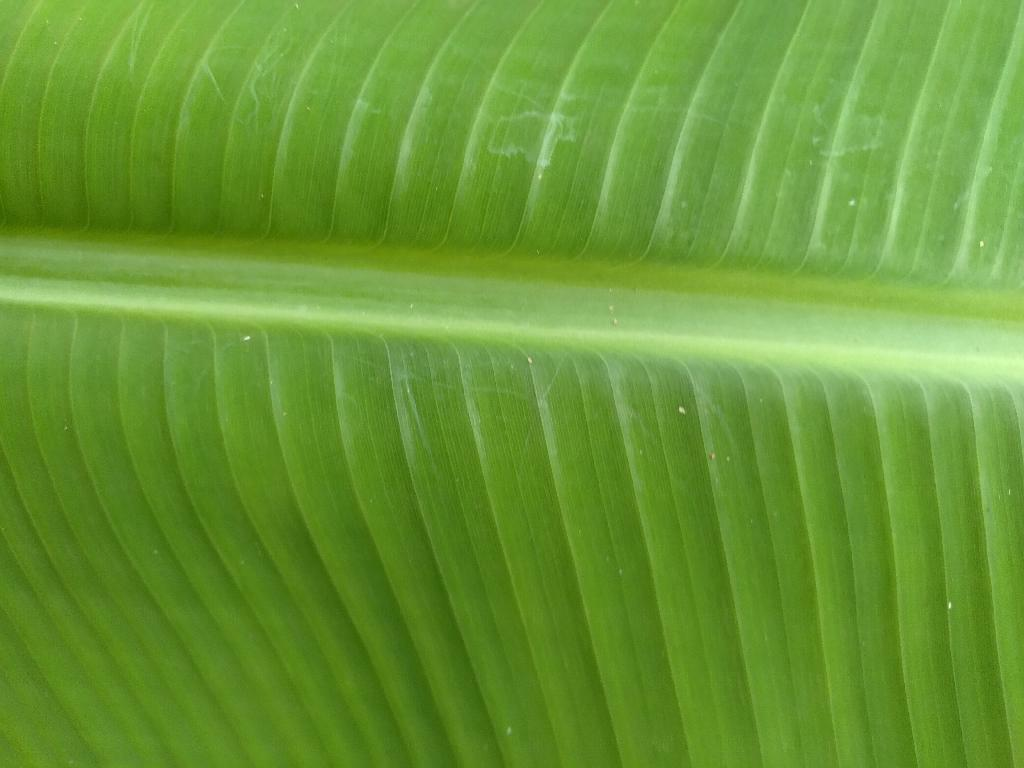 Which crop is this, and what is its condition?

banana, healthy
